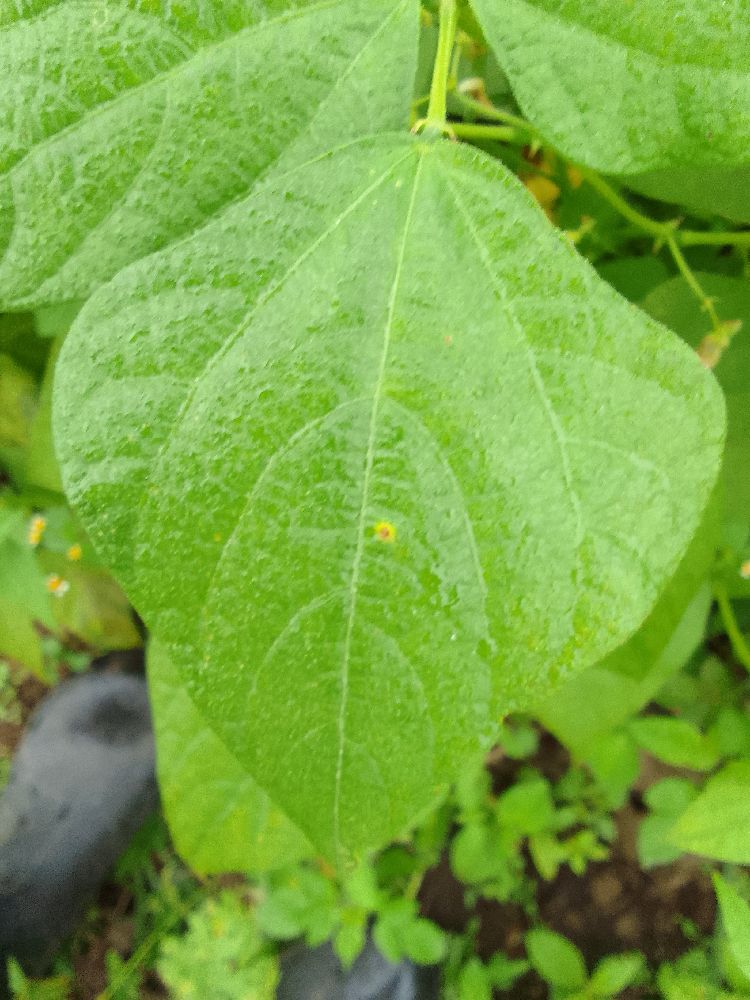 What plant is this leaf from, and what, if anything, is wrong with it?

common bean, healthy
